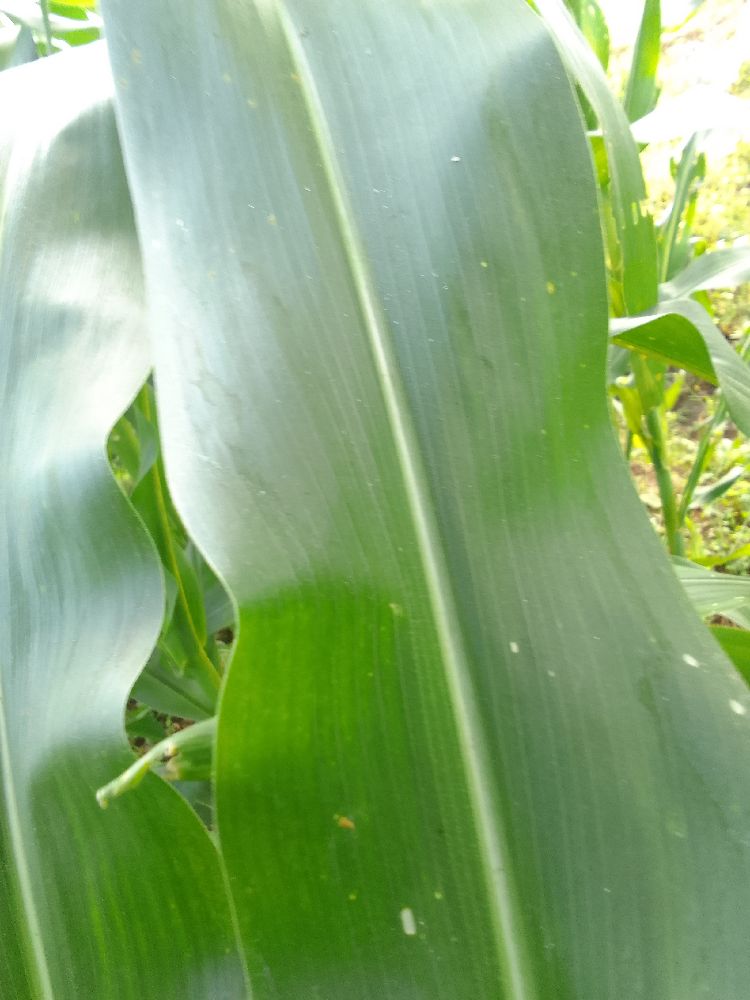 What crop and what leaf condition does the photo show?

maize, healthy
